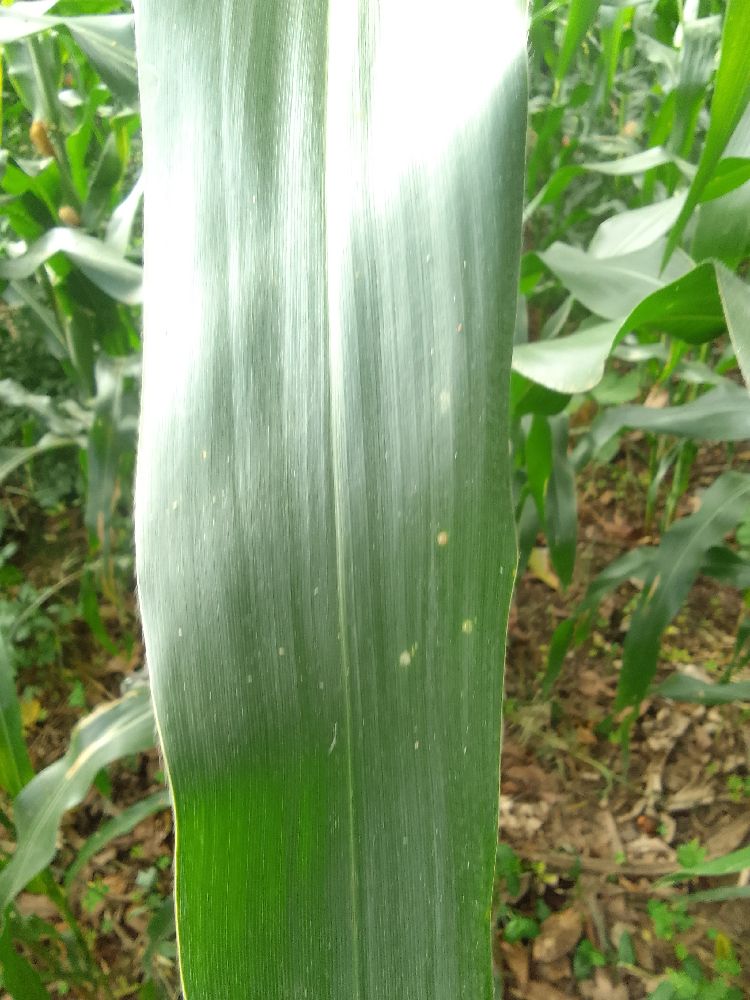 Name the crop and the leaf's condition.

maize, healthy
